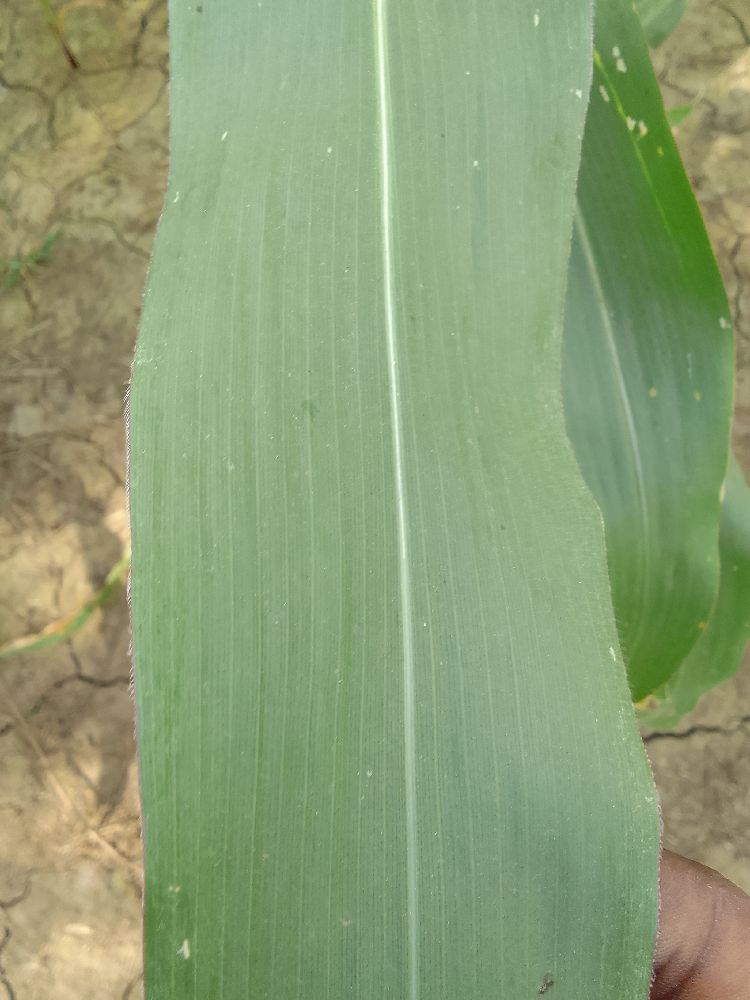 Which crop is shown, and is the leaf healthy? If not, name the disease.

maize, healthy
